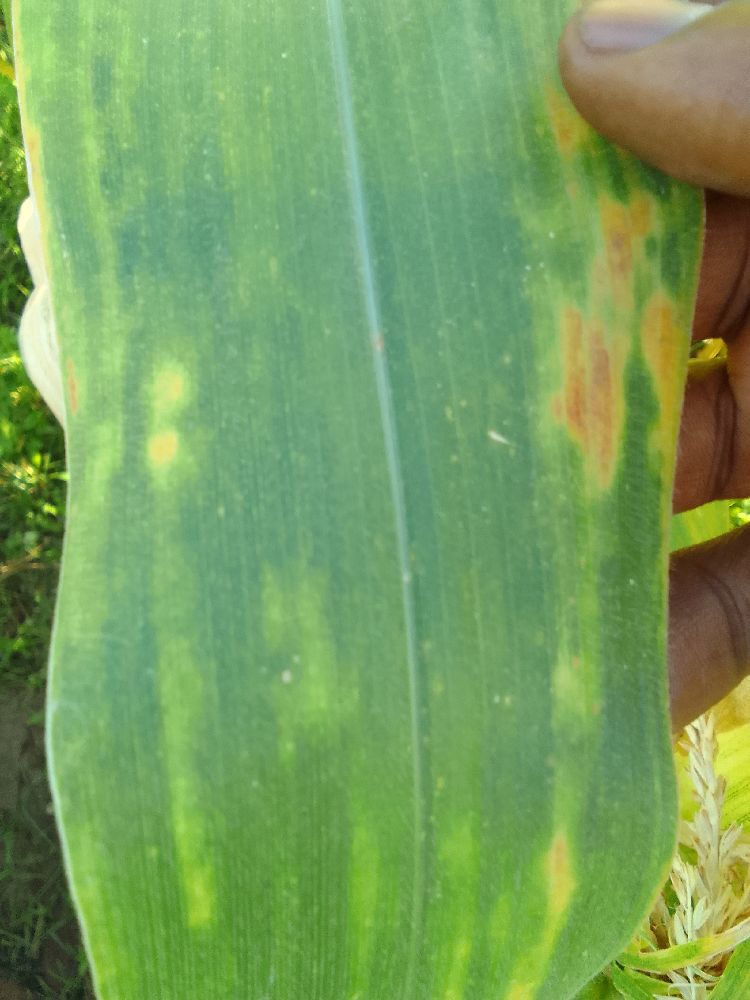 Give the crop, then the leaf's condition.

maize, maize lethal necrosis
